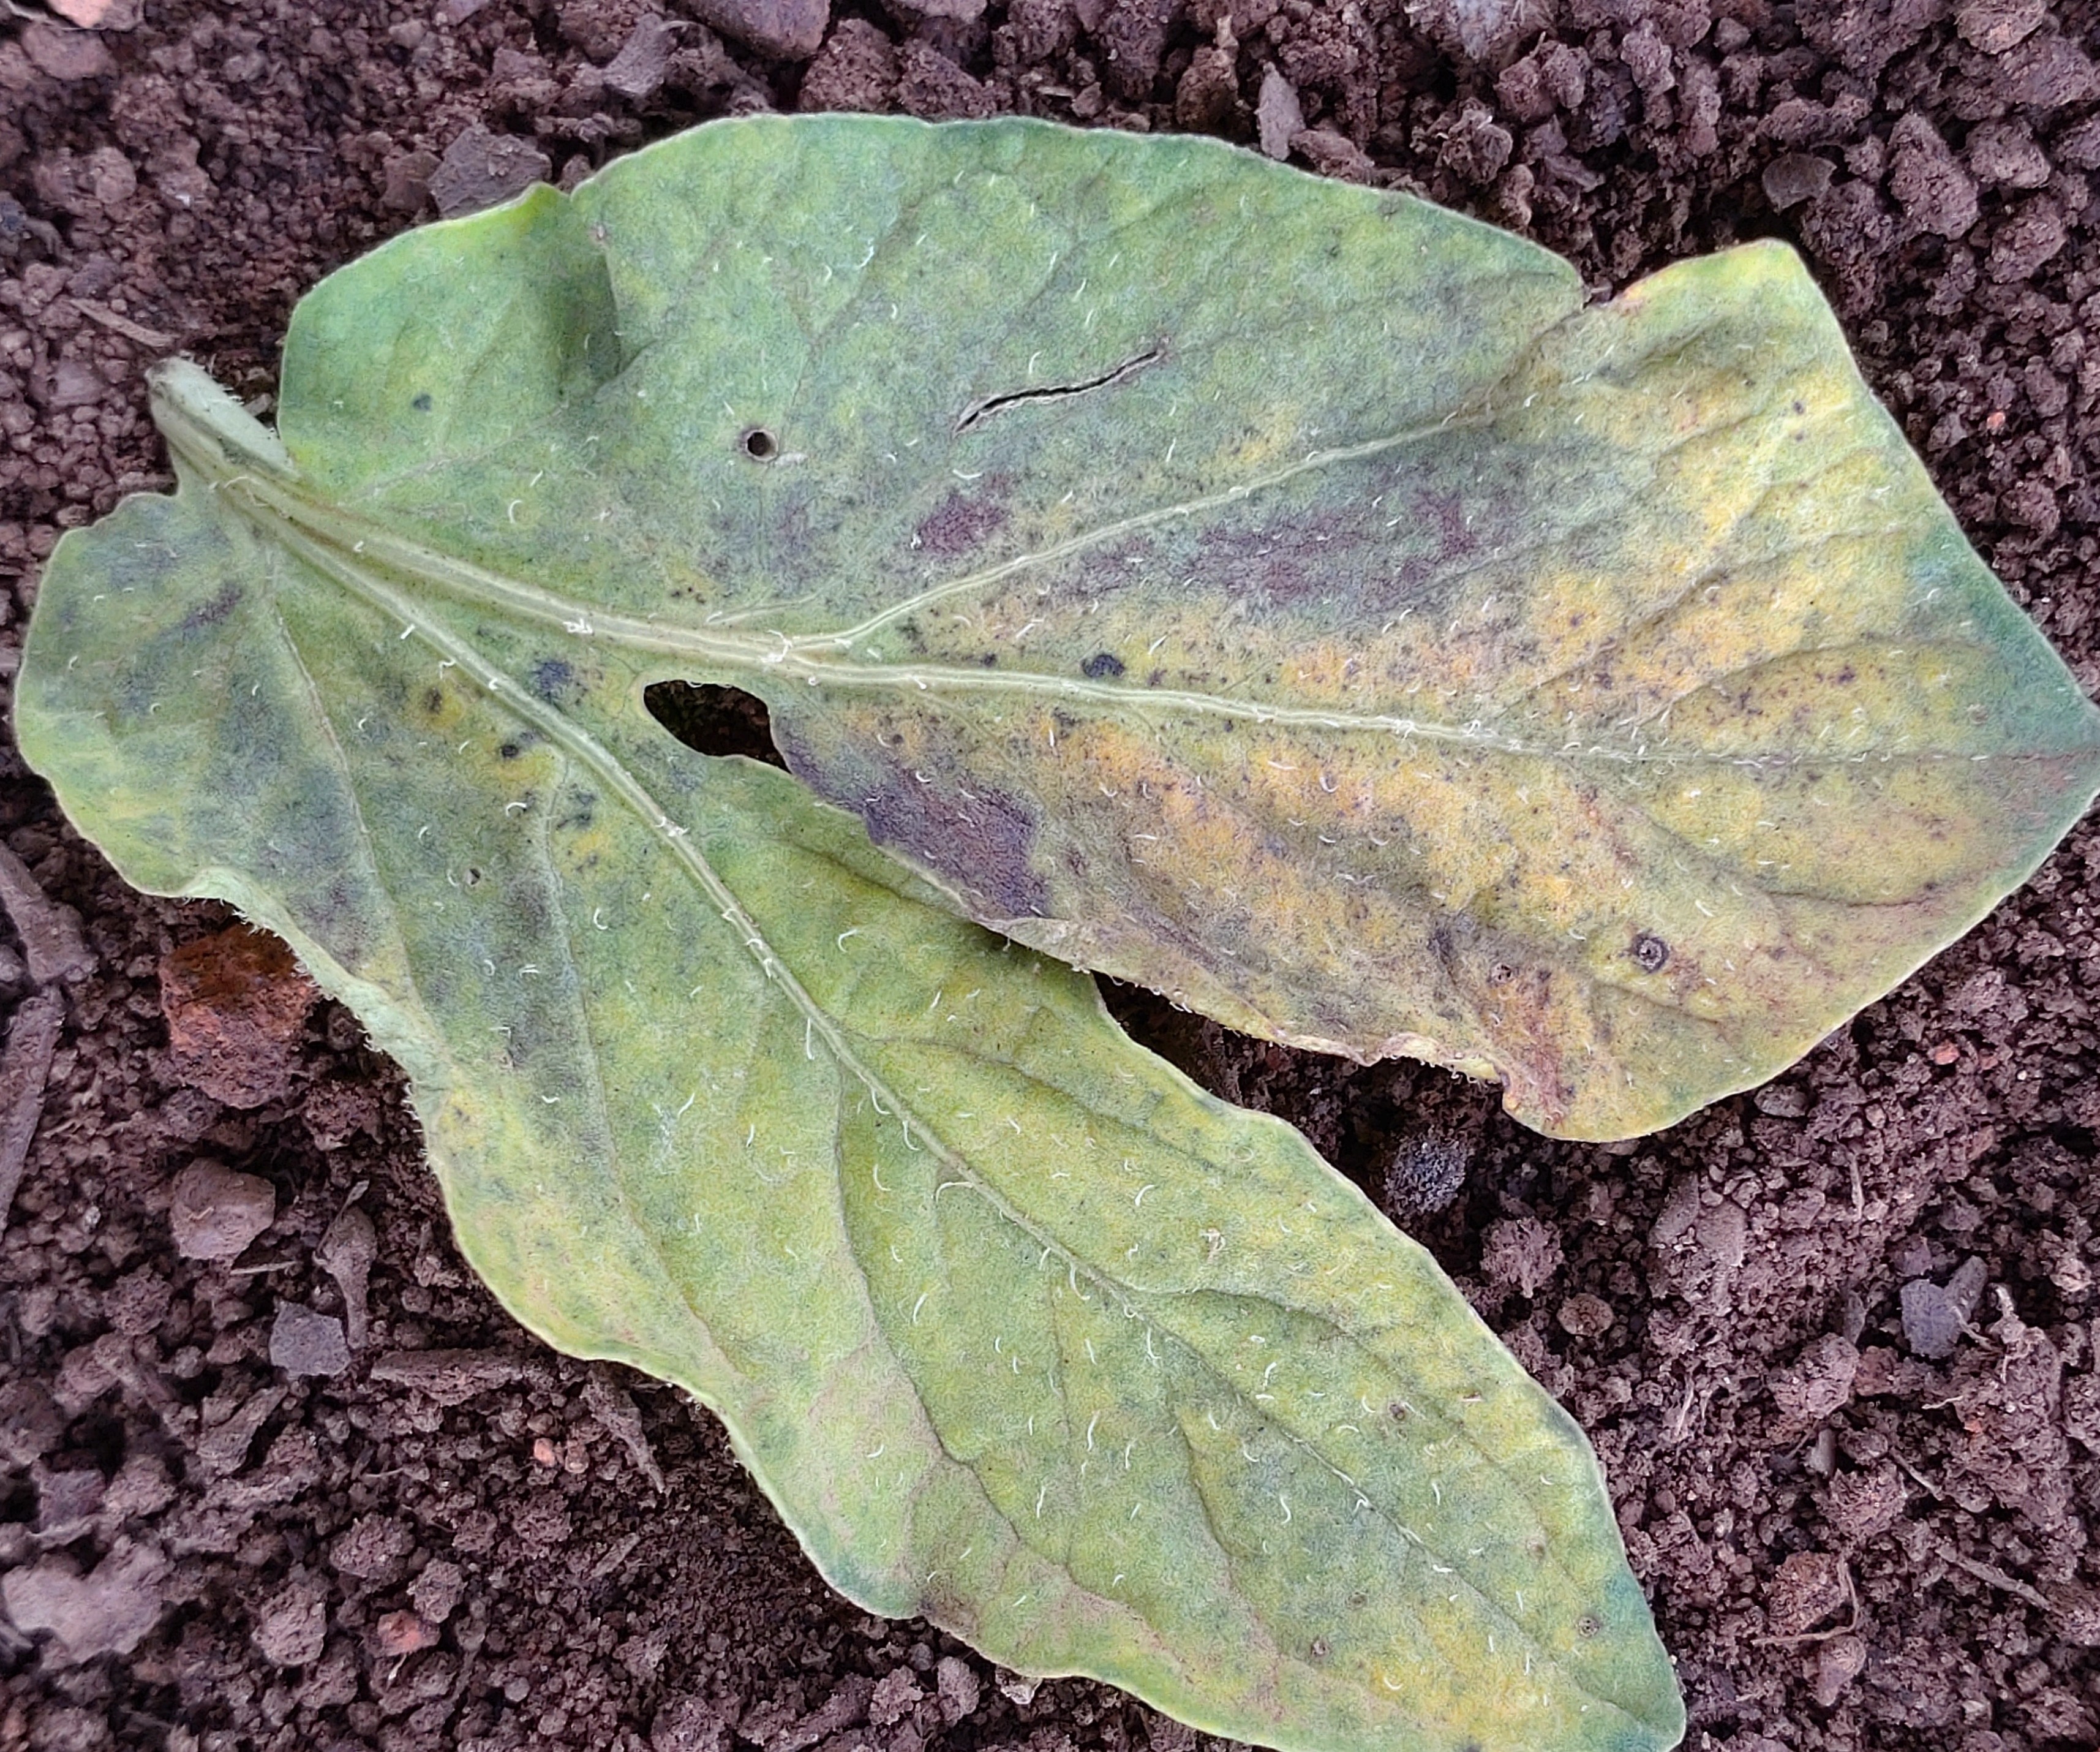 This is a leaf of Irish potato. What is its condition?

late blight
